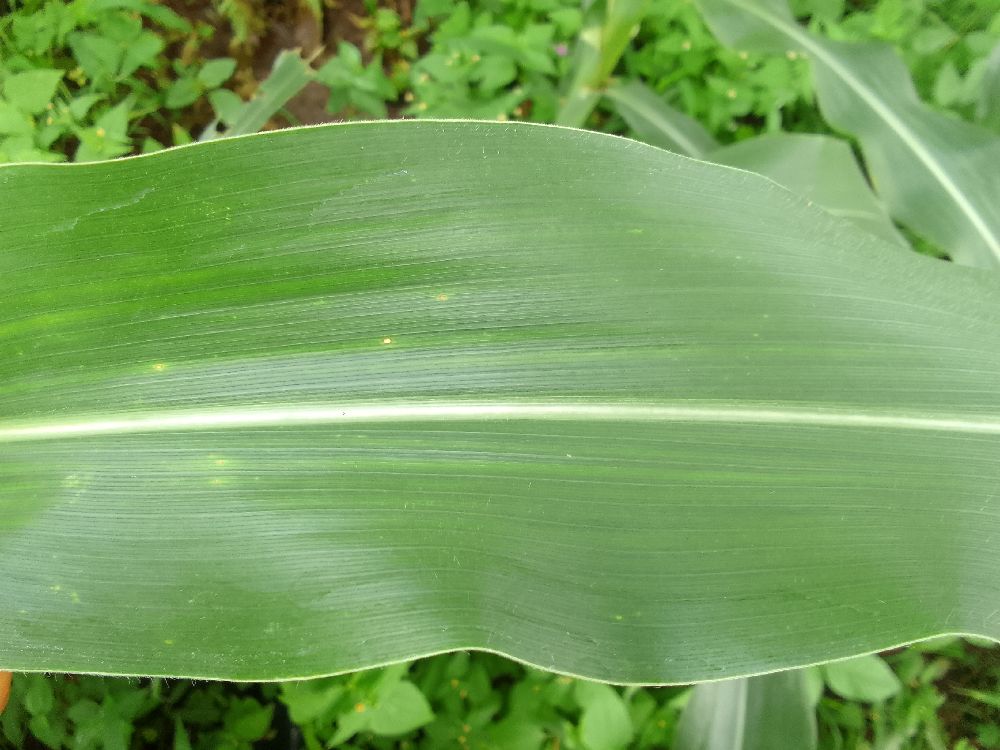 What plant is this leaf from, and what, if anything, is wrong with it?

maize, healthy
